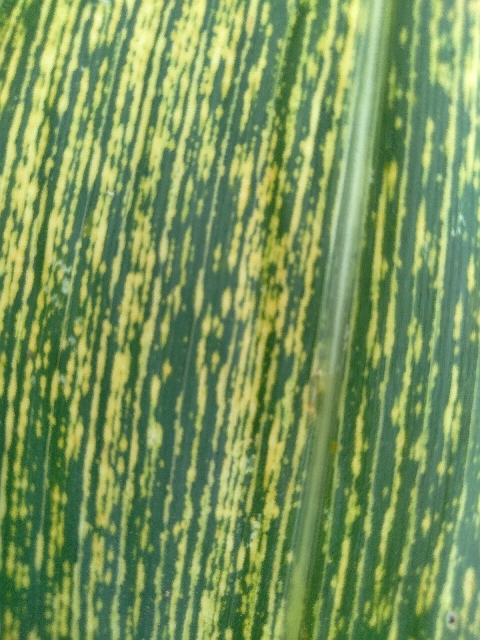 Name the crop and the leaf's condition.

maize, maize streak virus
